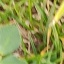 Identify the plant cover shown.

unstructured weed
